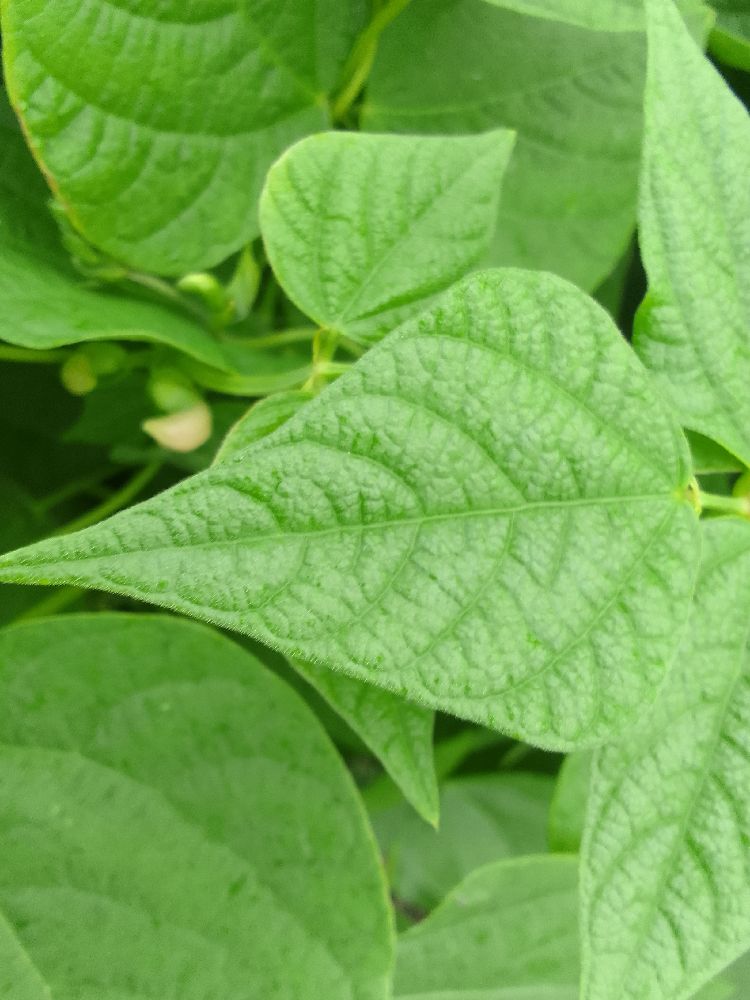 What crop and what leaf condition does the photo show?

common bean, healthy
